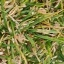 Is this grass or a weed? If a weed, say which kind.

grass
